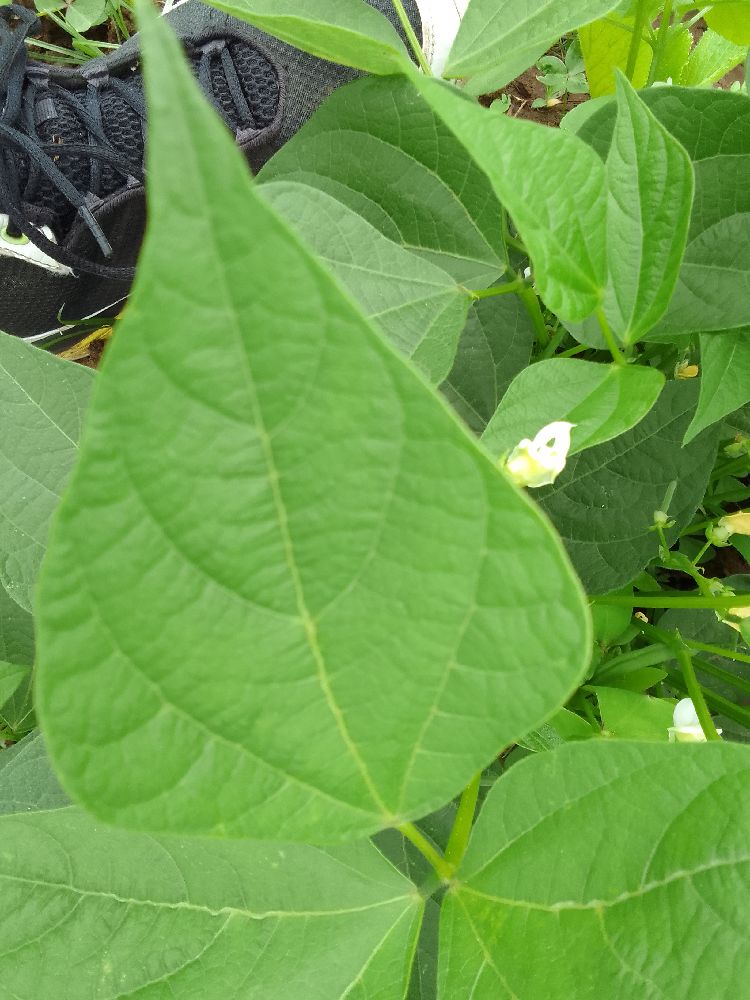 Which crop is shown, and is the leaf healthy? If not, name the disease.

common bean, healthy
